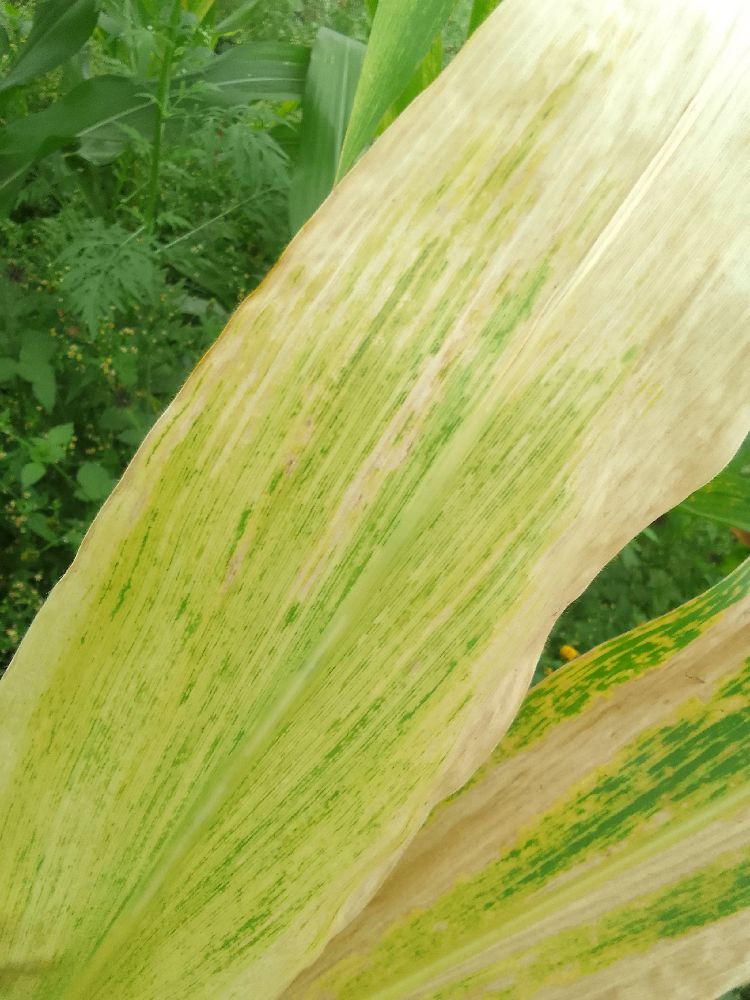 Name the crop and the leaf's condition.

maize, maize lethal necrosis
